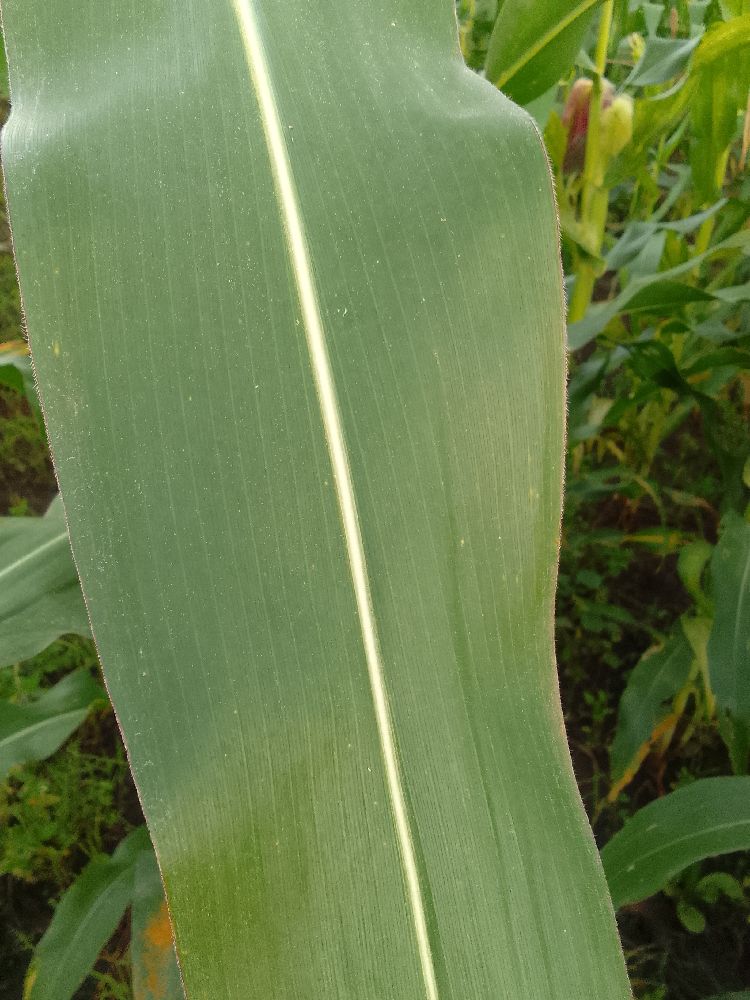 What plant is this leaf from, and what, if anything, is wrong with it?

maize, healthy
